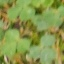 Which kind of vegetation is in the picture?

unstructured weed
